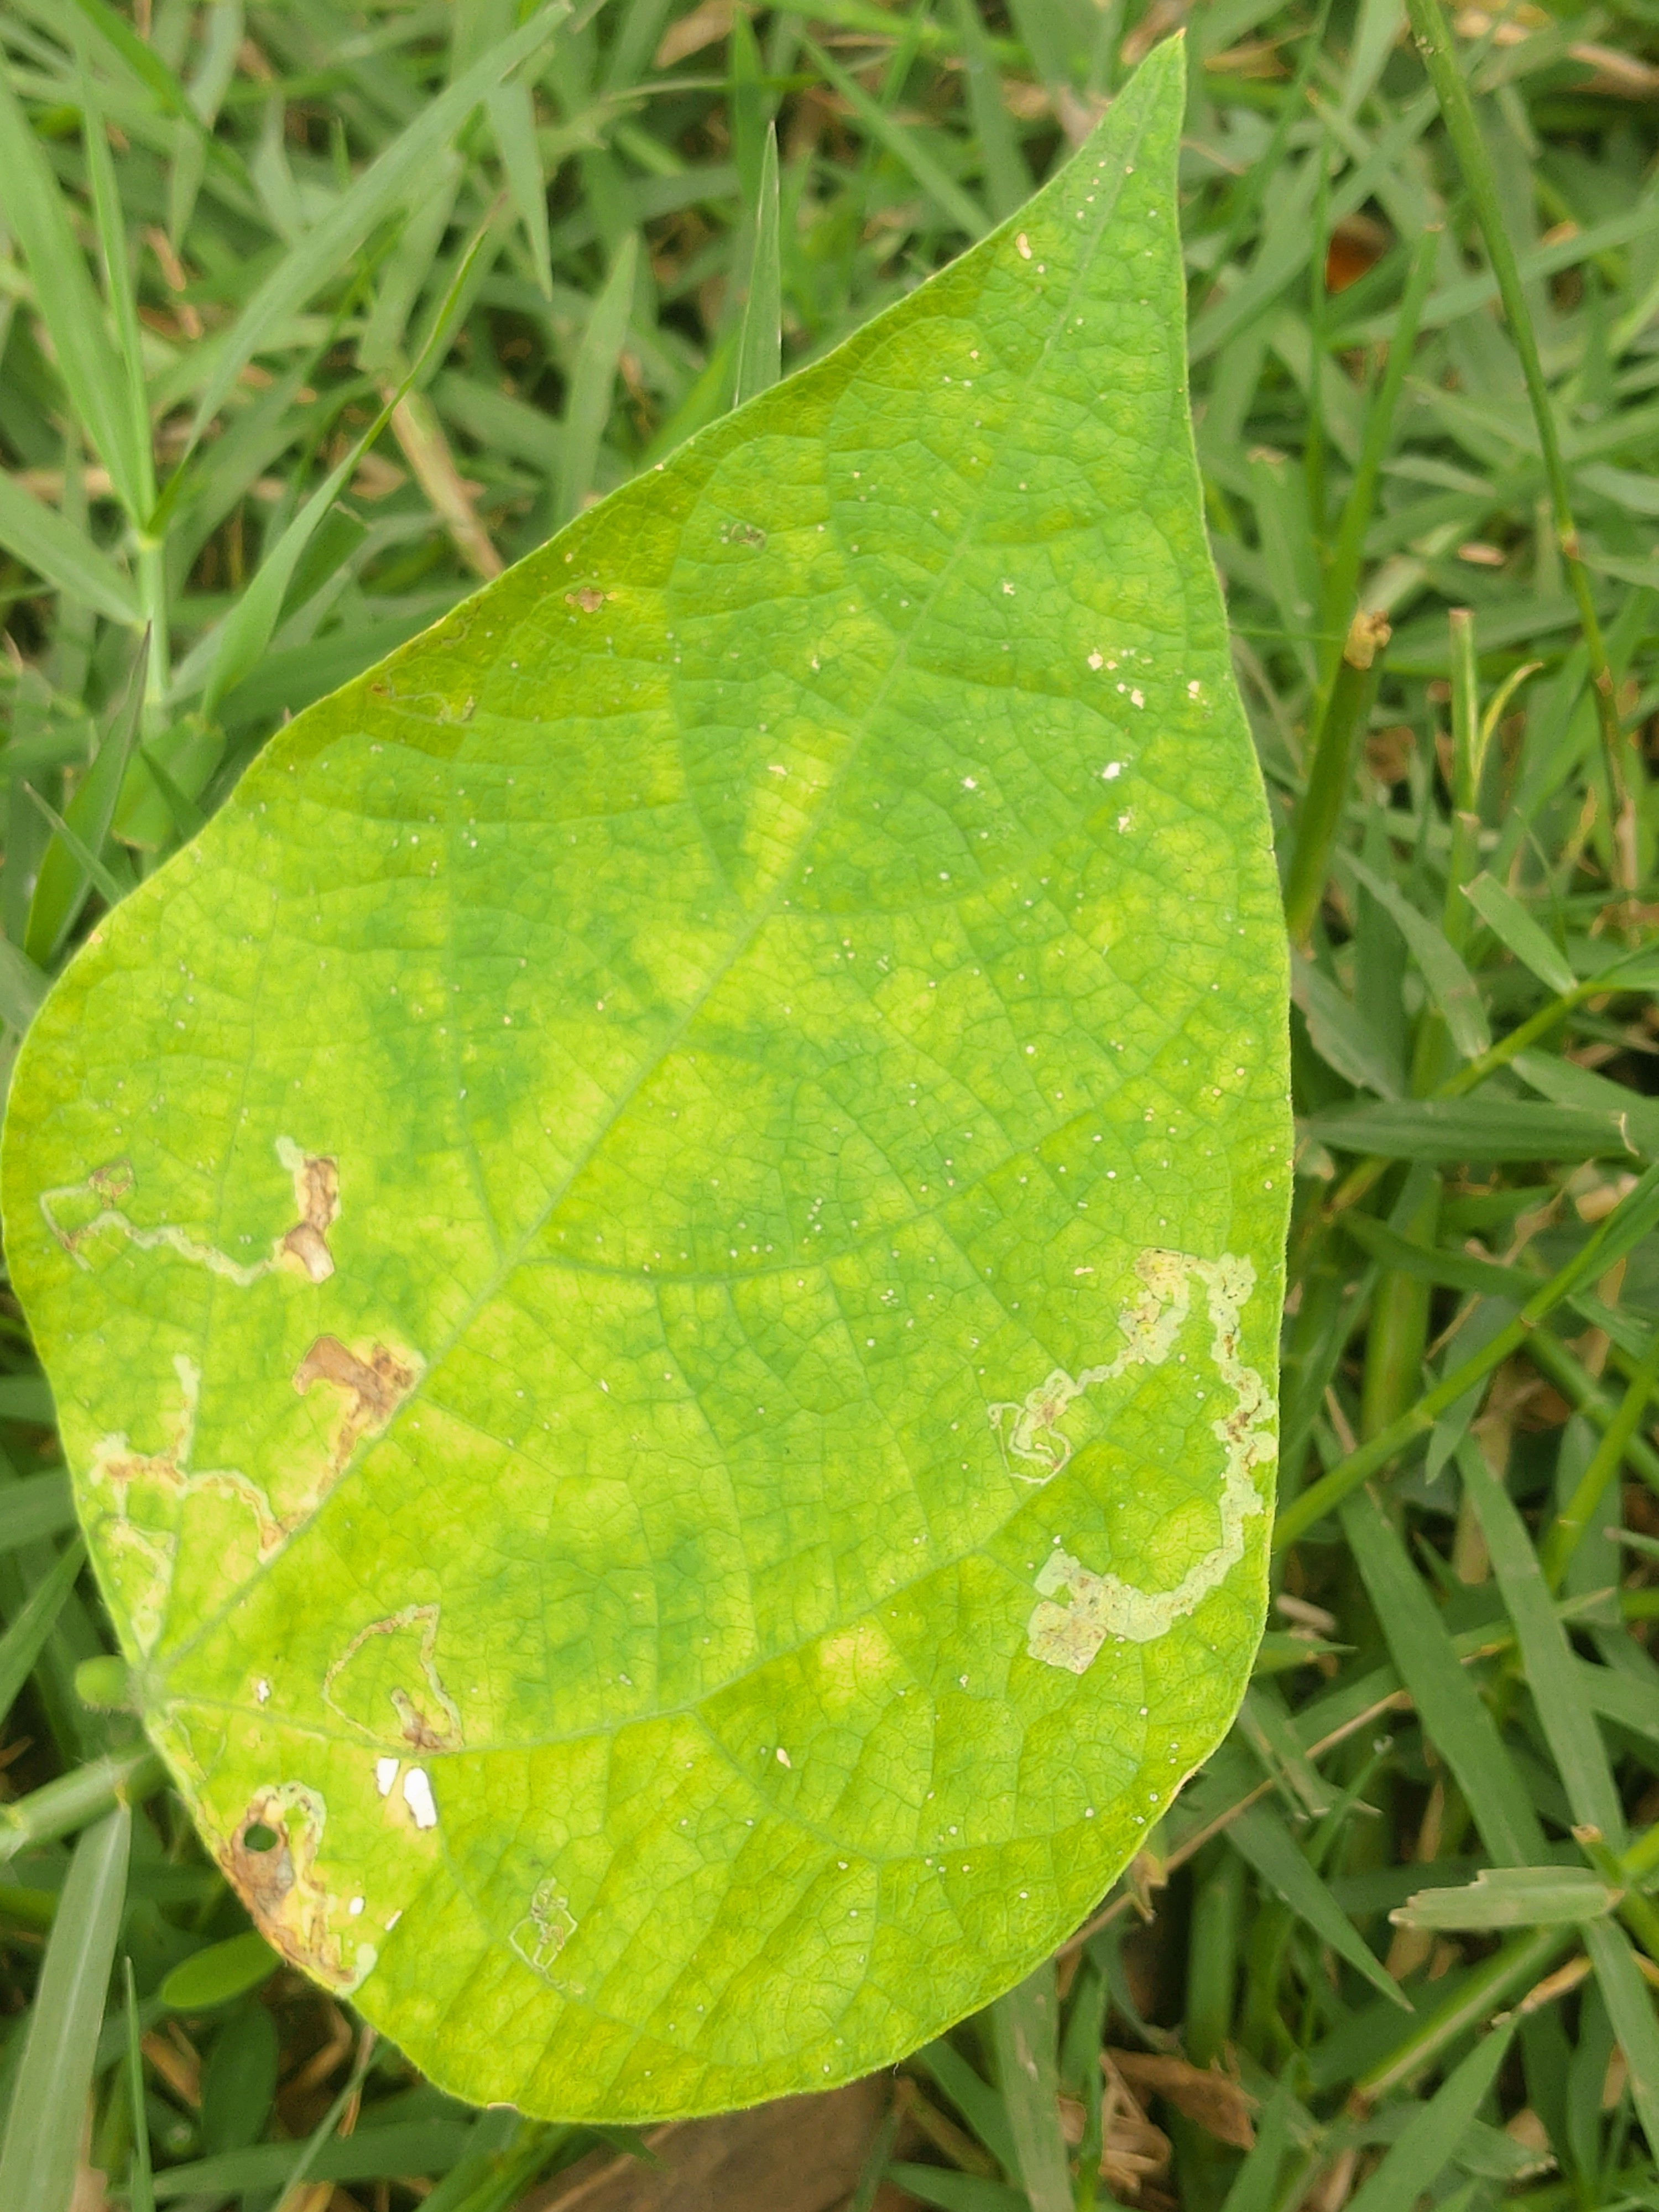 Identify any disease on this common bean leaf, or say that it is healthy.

rust
